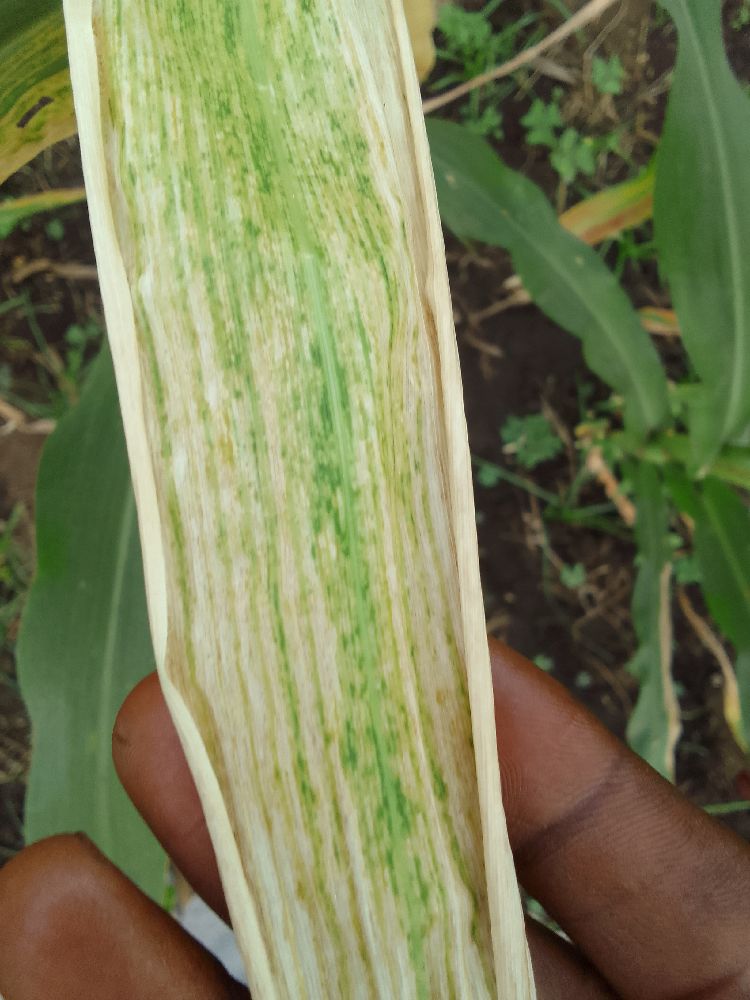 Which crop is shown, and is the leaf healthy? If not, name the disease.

maize, maize lethal necrosis
